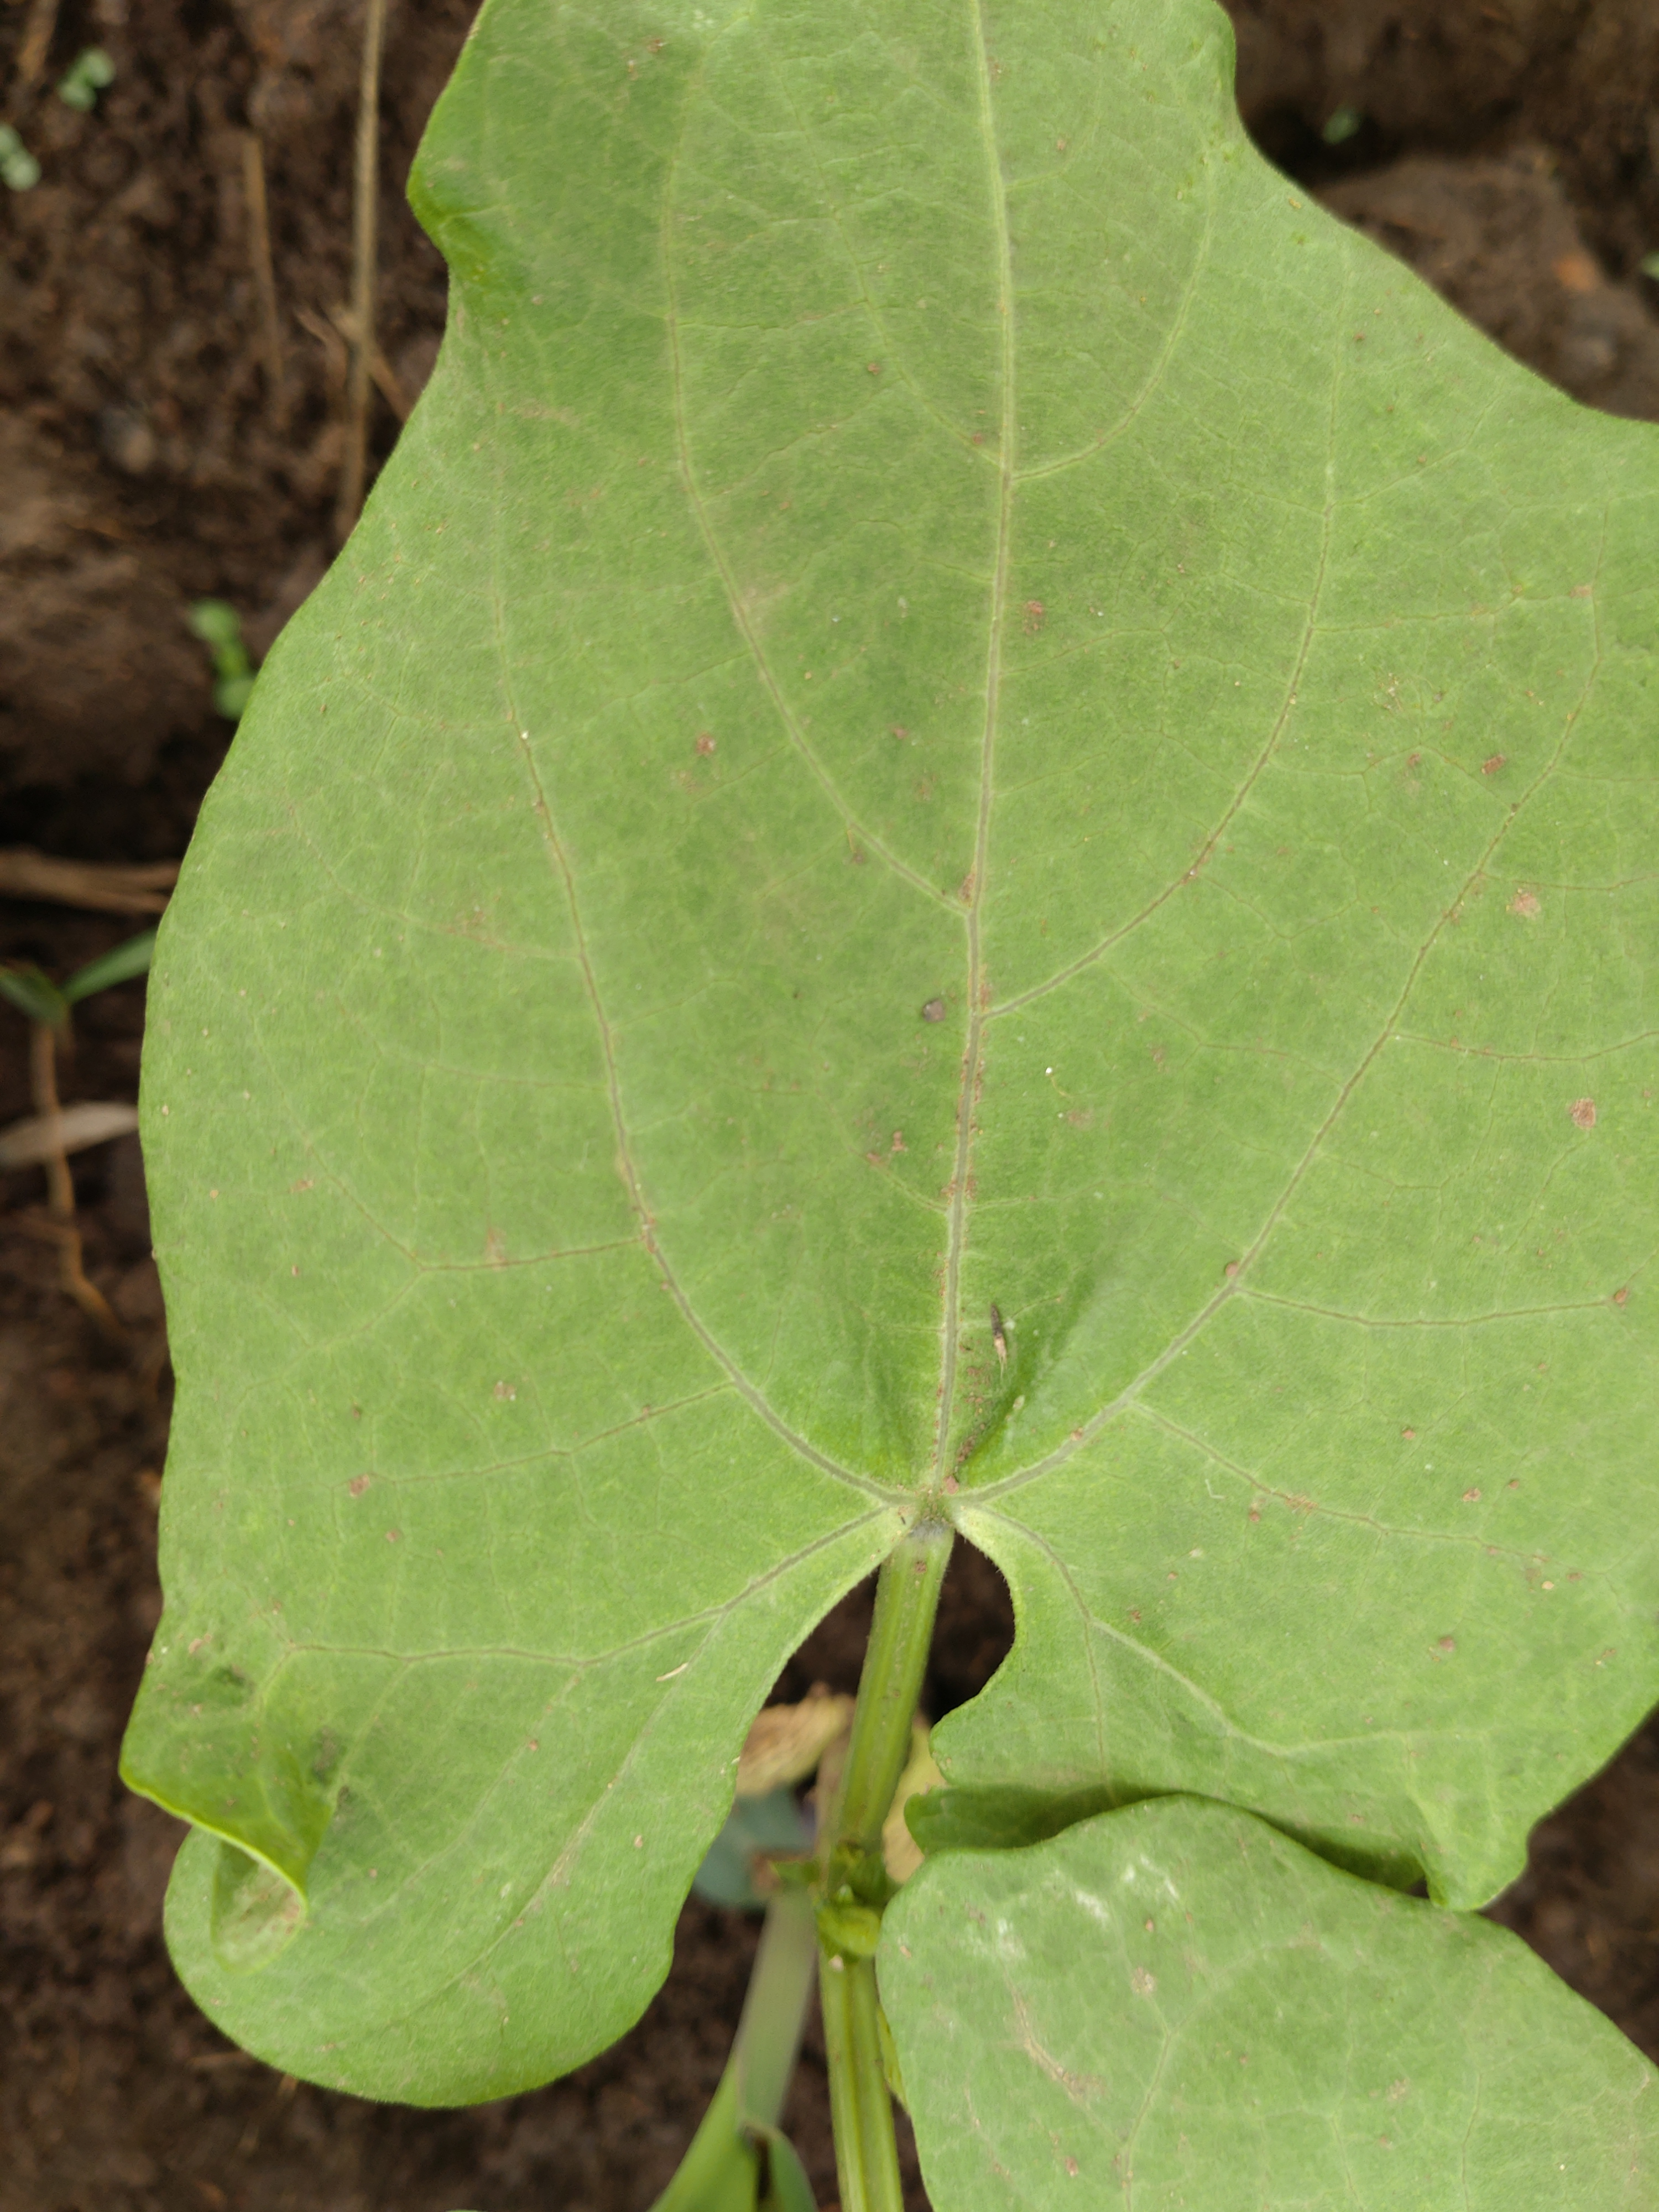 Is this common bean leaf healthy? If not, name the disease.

healthy
